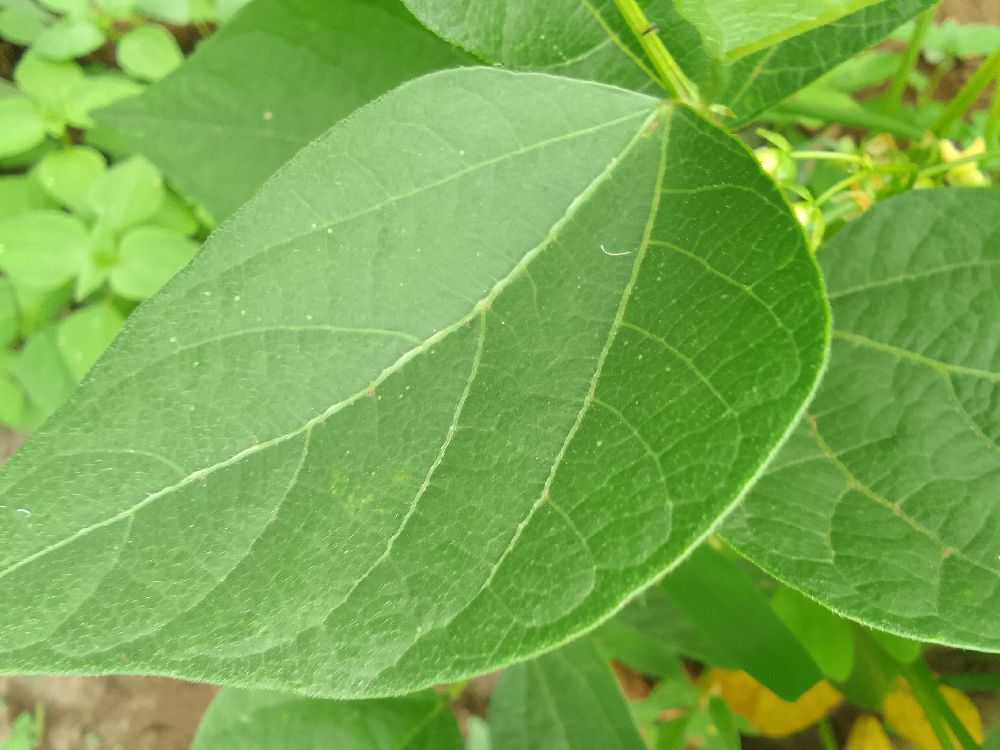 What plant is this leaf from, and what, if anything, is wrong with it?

common bean, healthy
